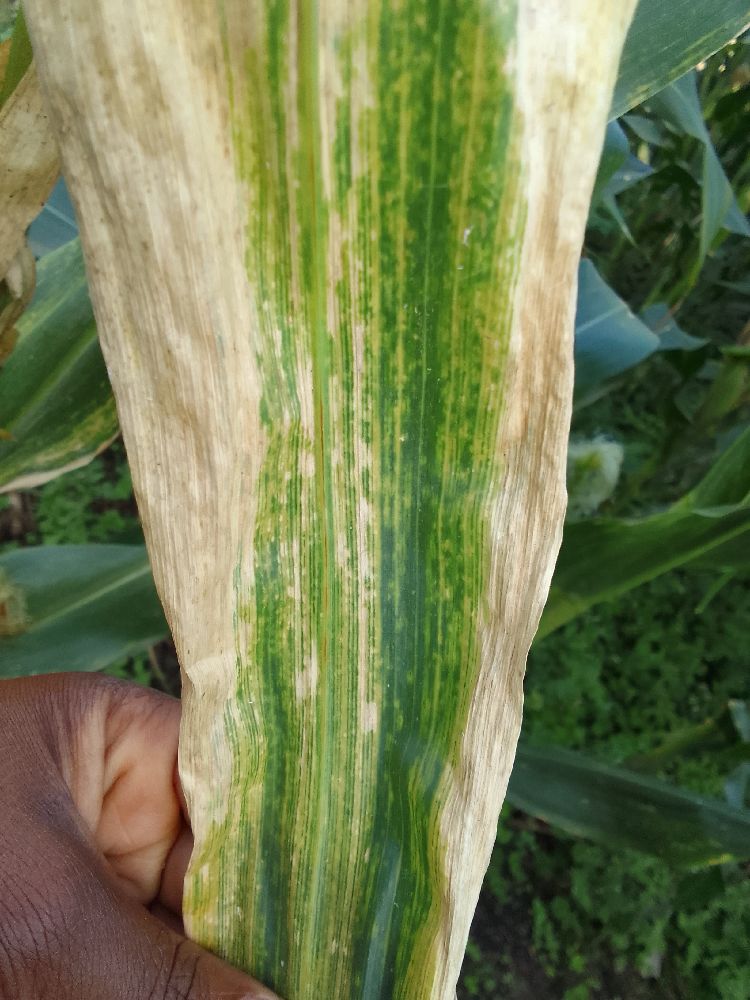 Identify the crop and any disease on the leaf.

maize, maize lethal necrosis
